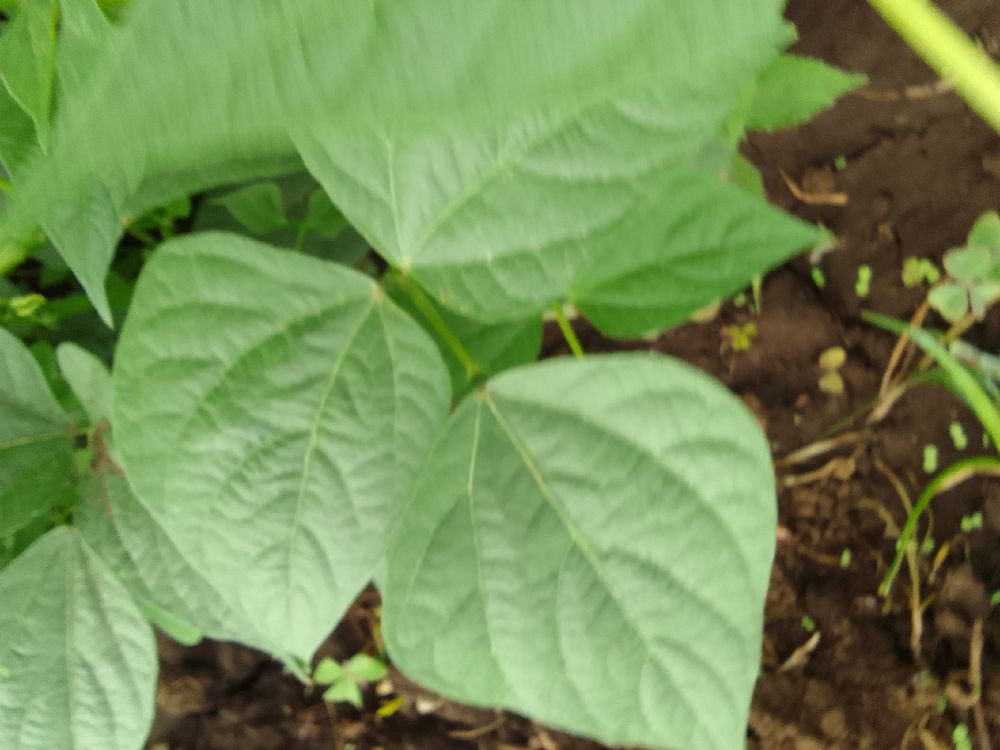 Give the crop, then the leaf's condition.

common bean, healthy
